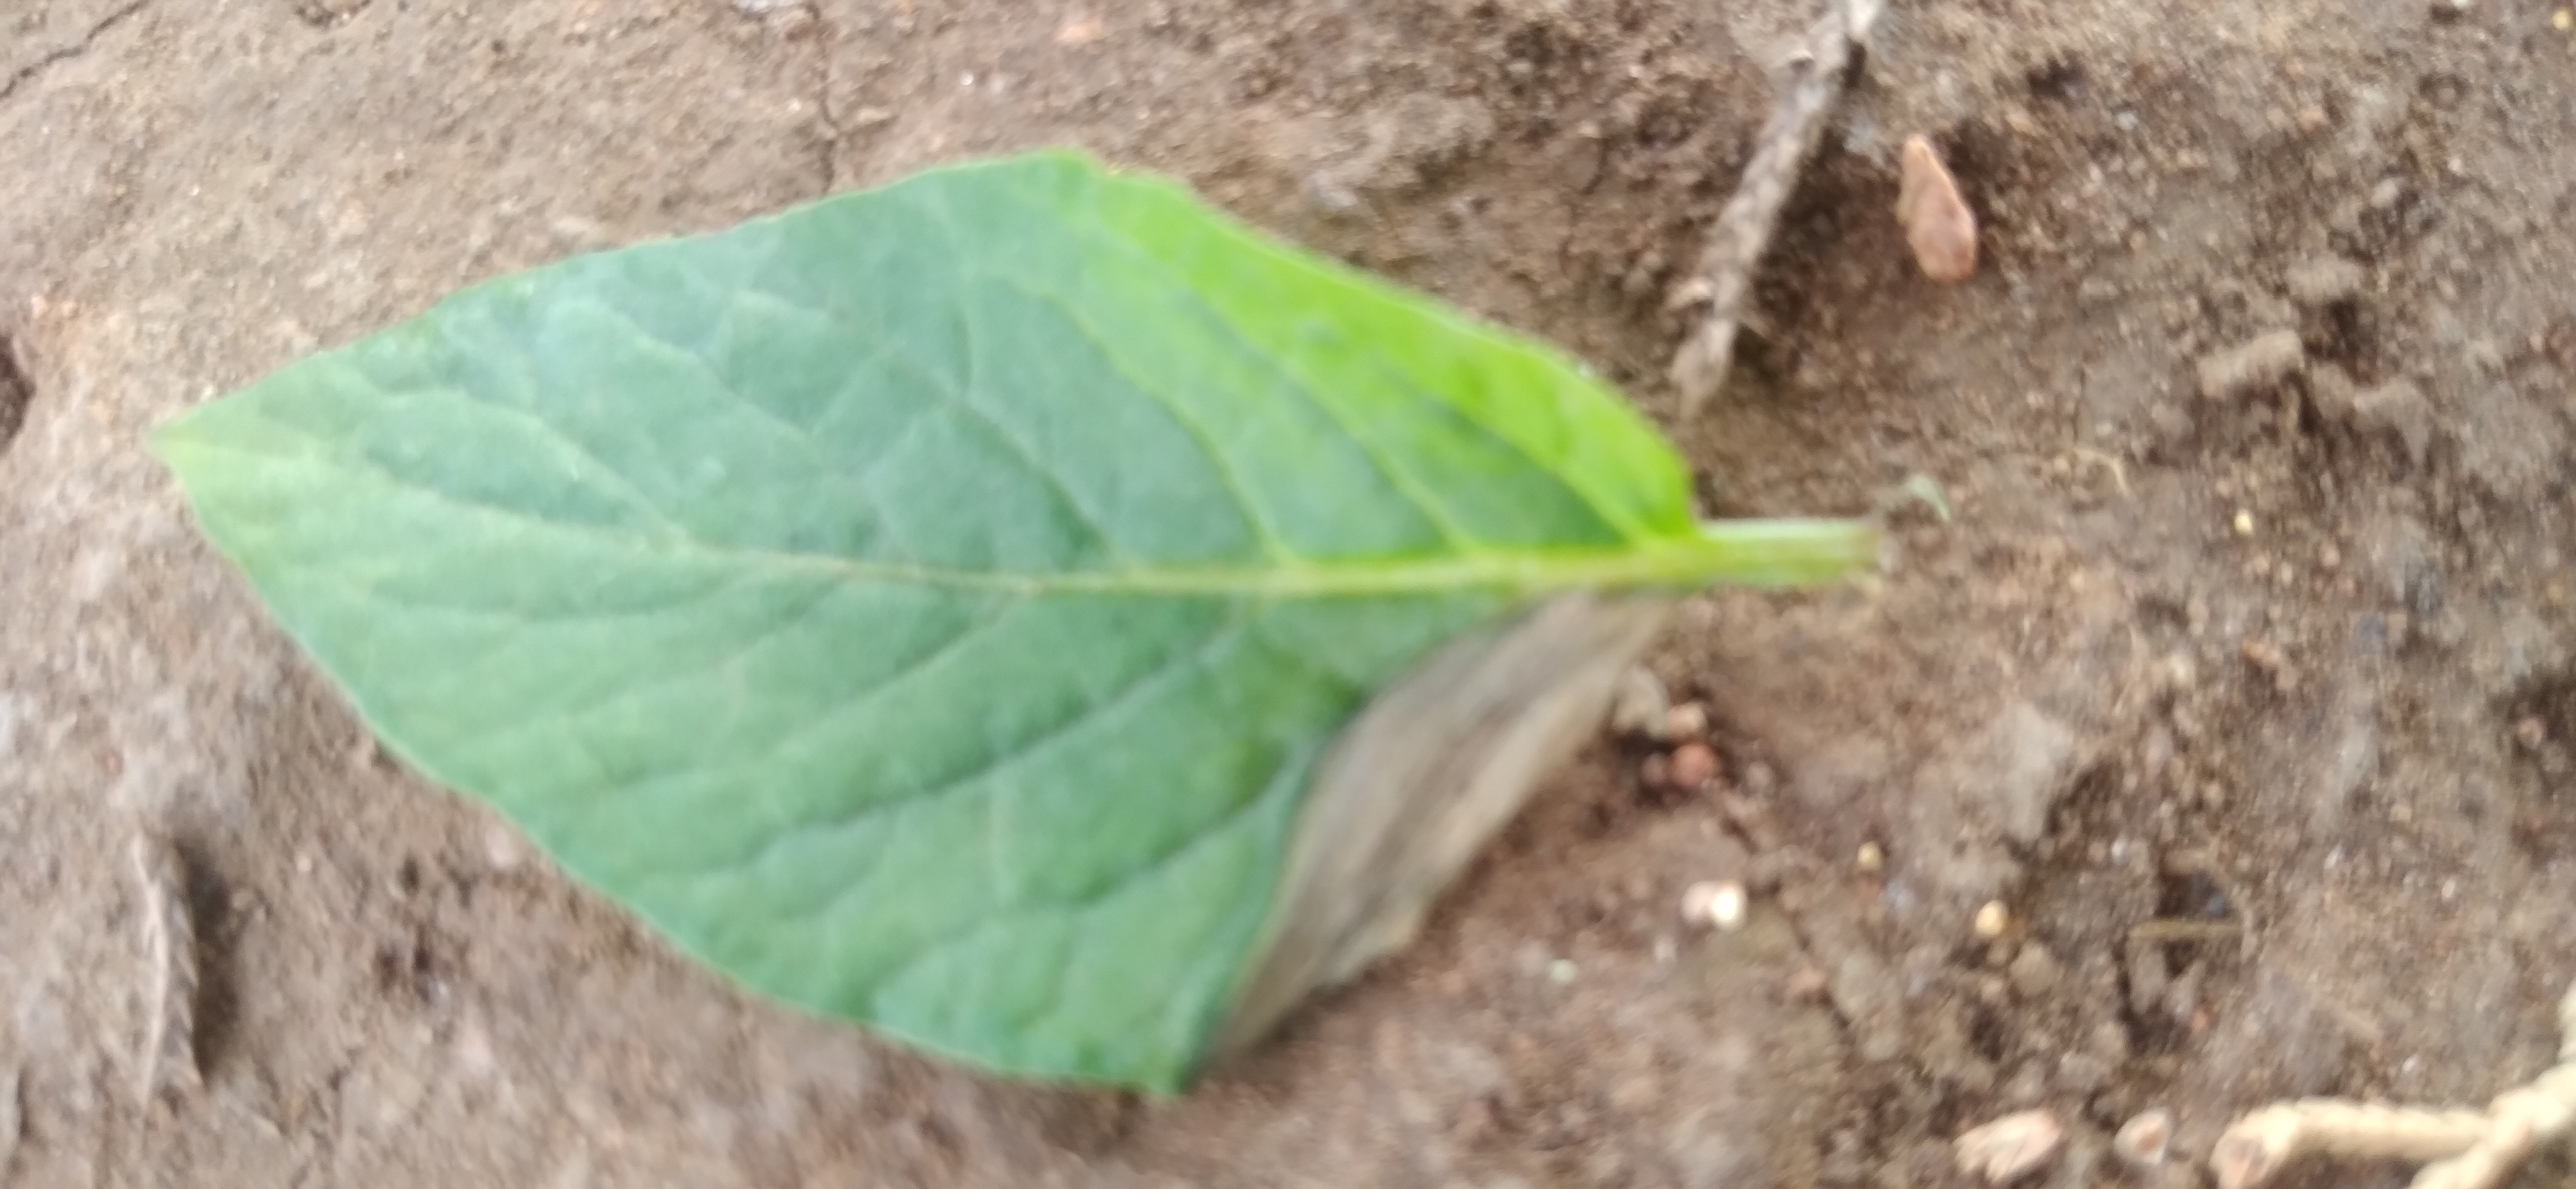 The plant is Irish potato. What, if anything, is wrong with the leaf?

early blight
